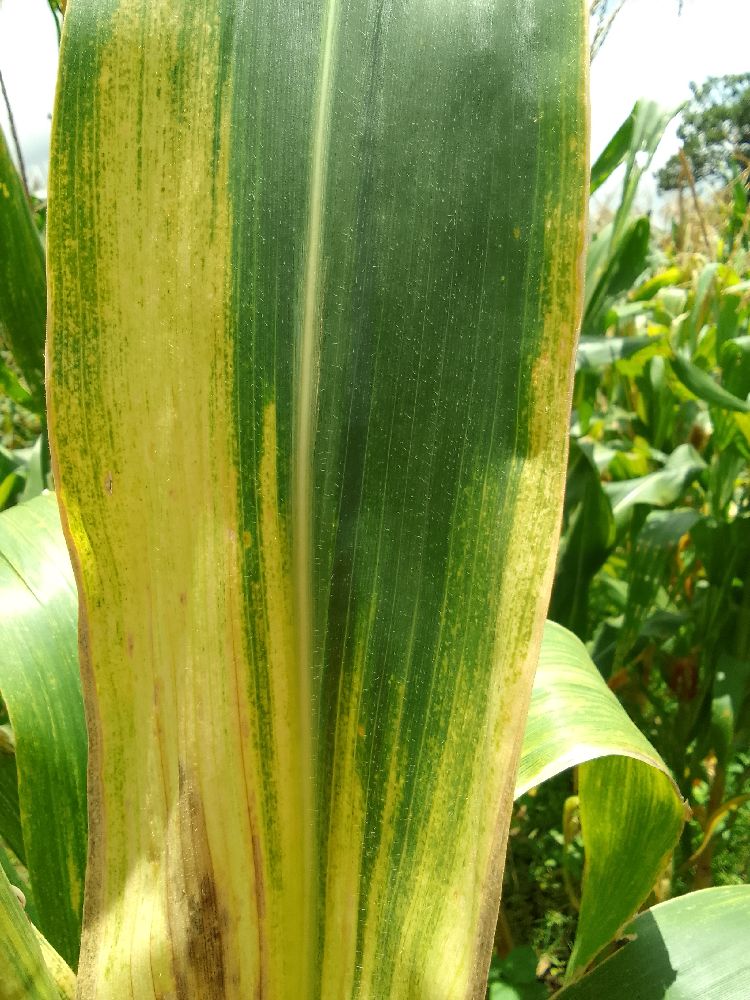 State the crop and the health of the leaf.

maize, maize lethal necrosis
